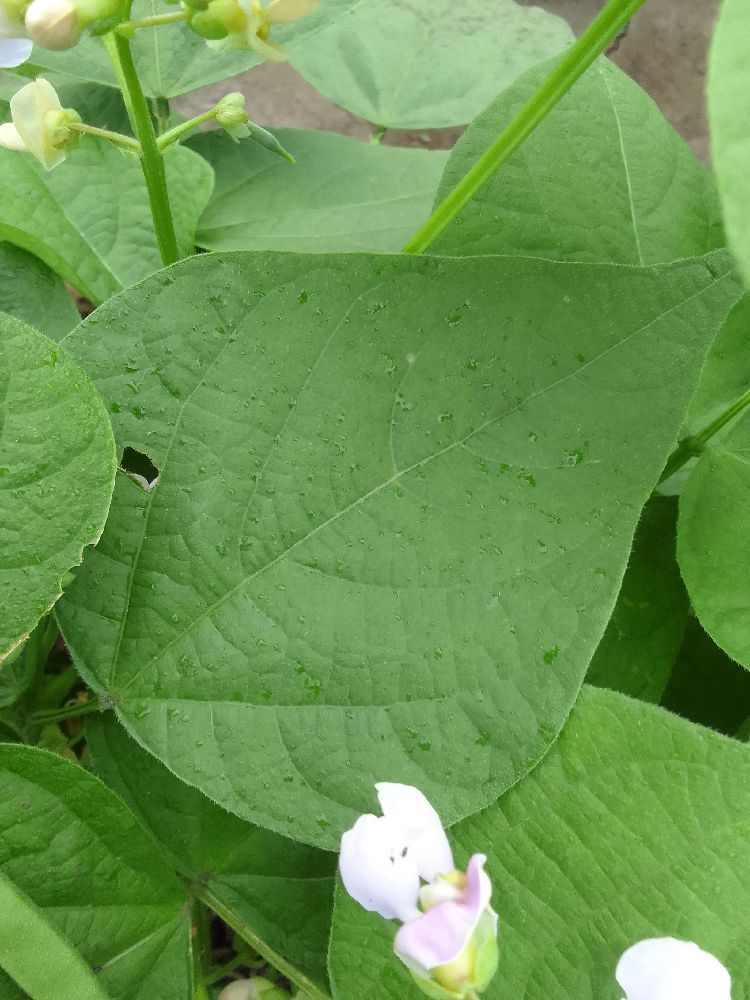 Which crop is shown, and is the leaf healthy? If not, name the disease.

common bean, healthy
